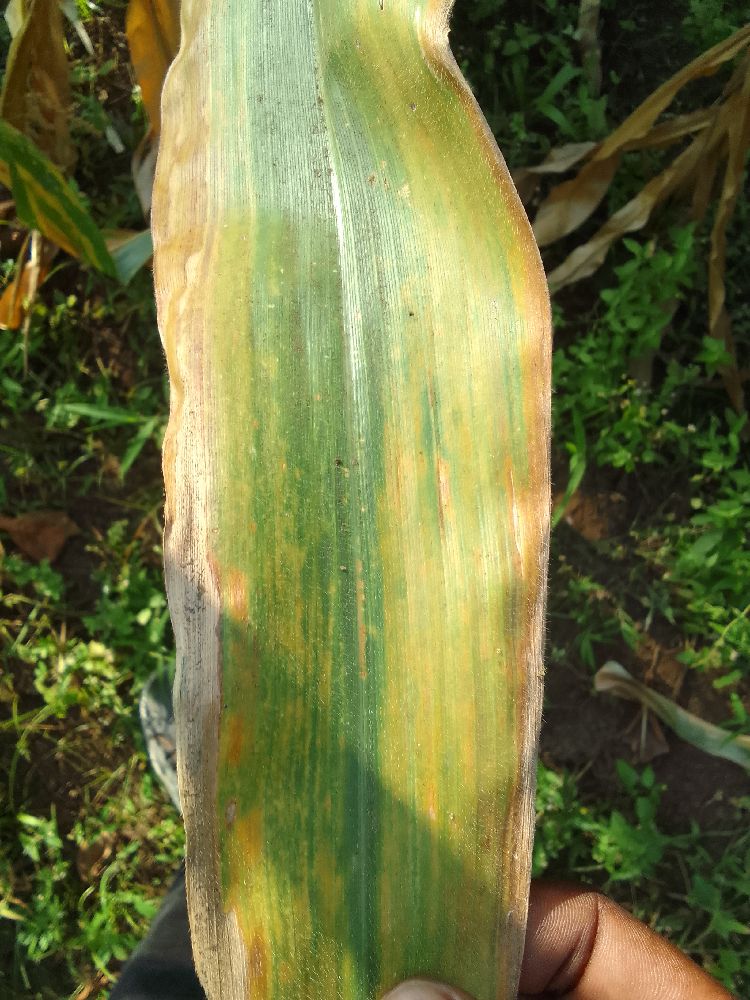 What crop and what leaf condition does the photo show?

maize, maize lethal necrosis
